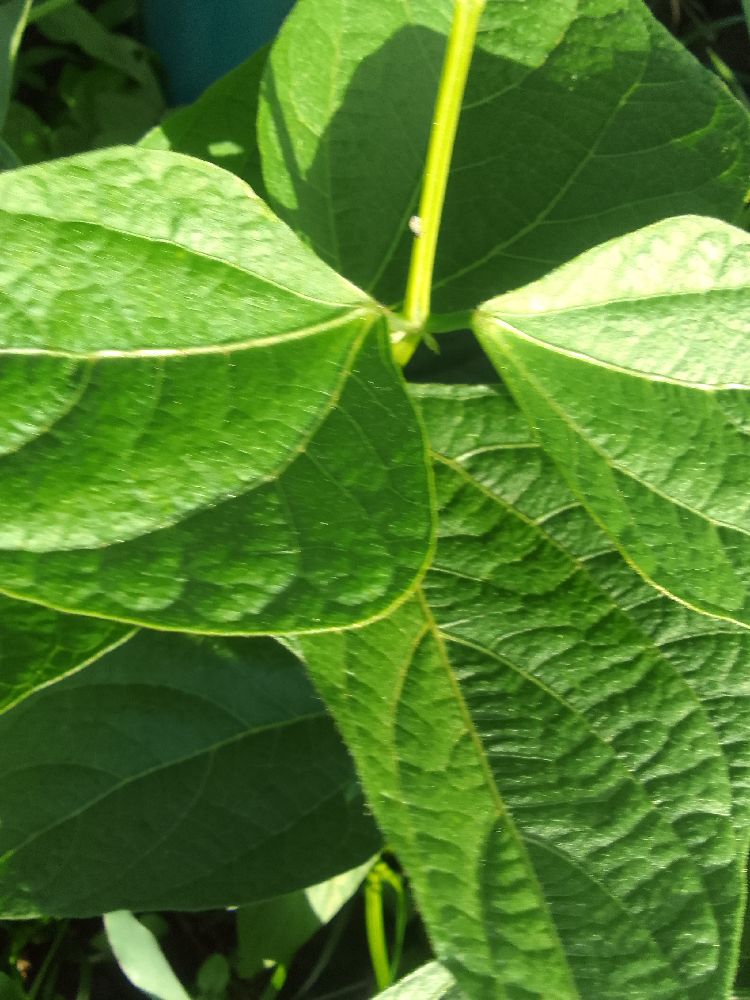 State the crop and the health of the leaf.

common bean, healthy
